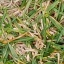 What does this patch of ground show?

grass
